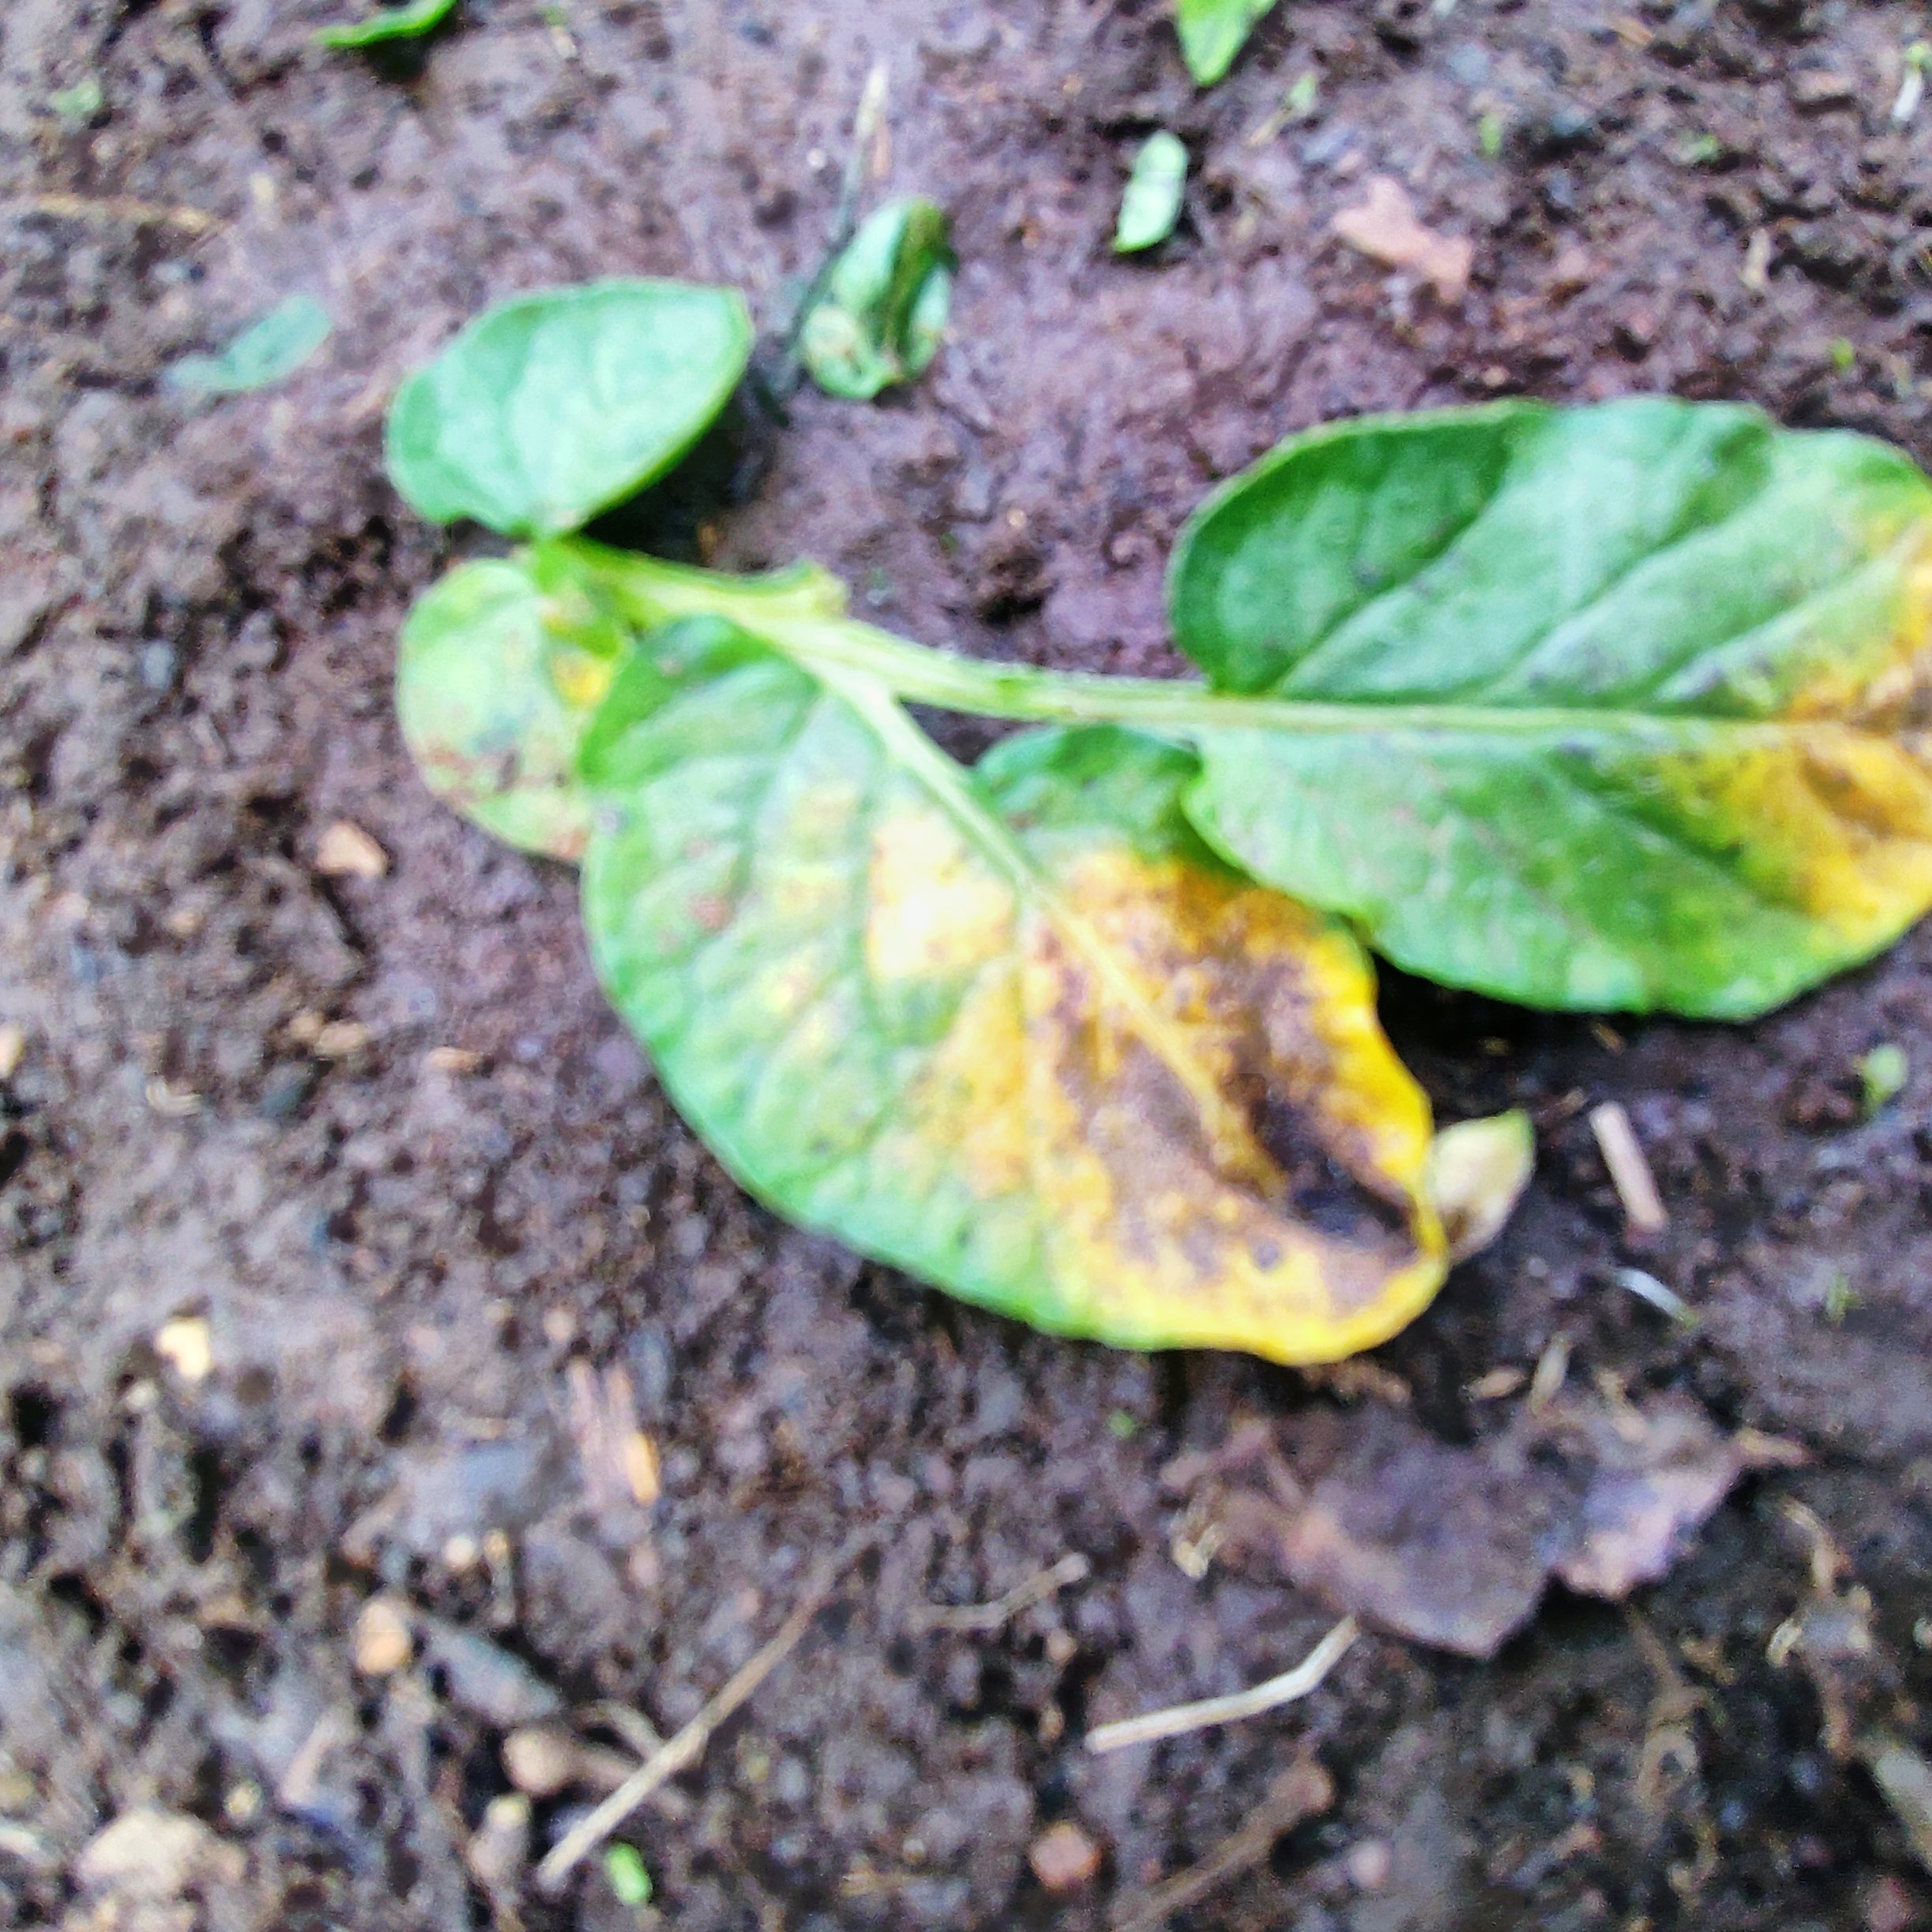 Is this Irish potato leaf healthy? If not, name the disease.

late blight
